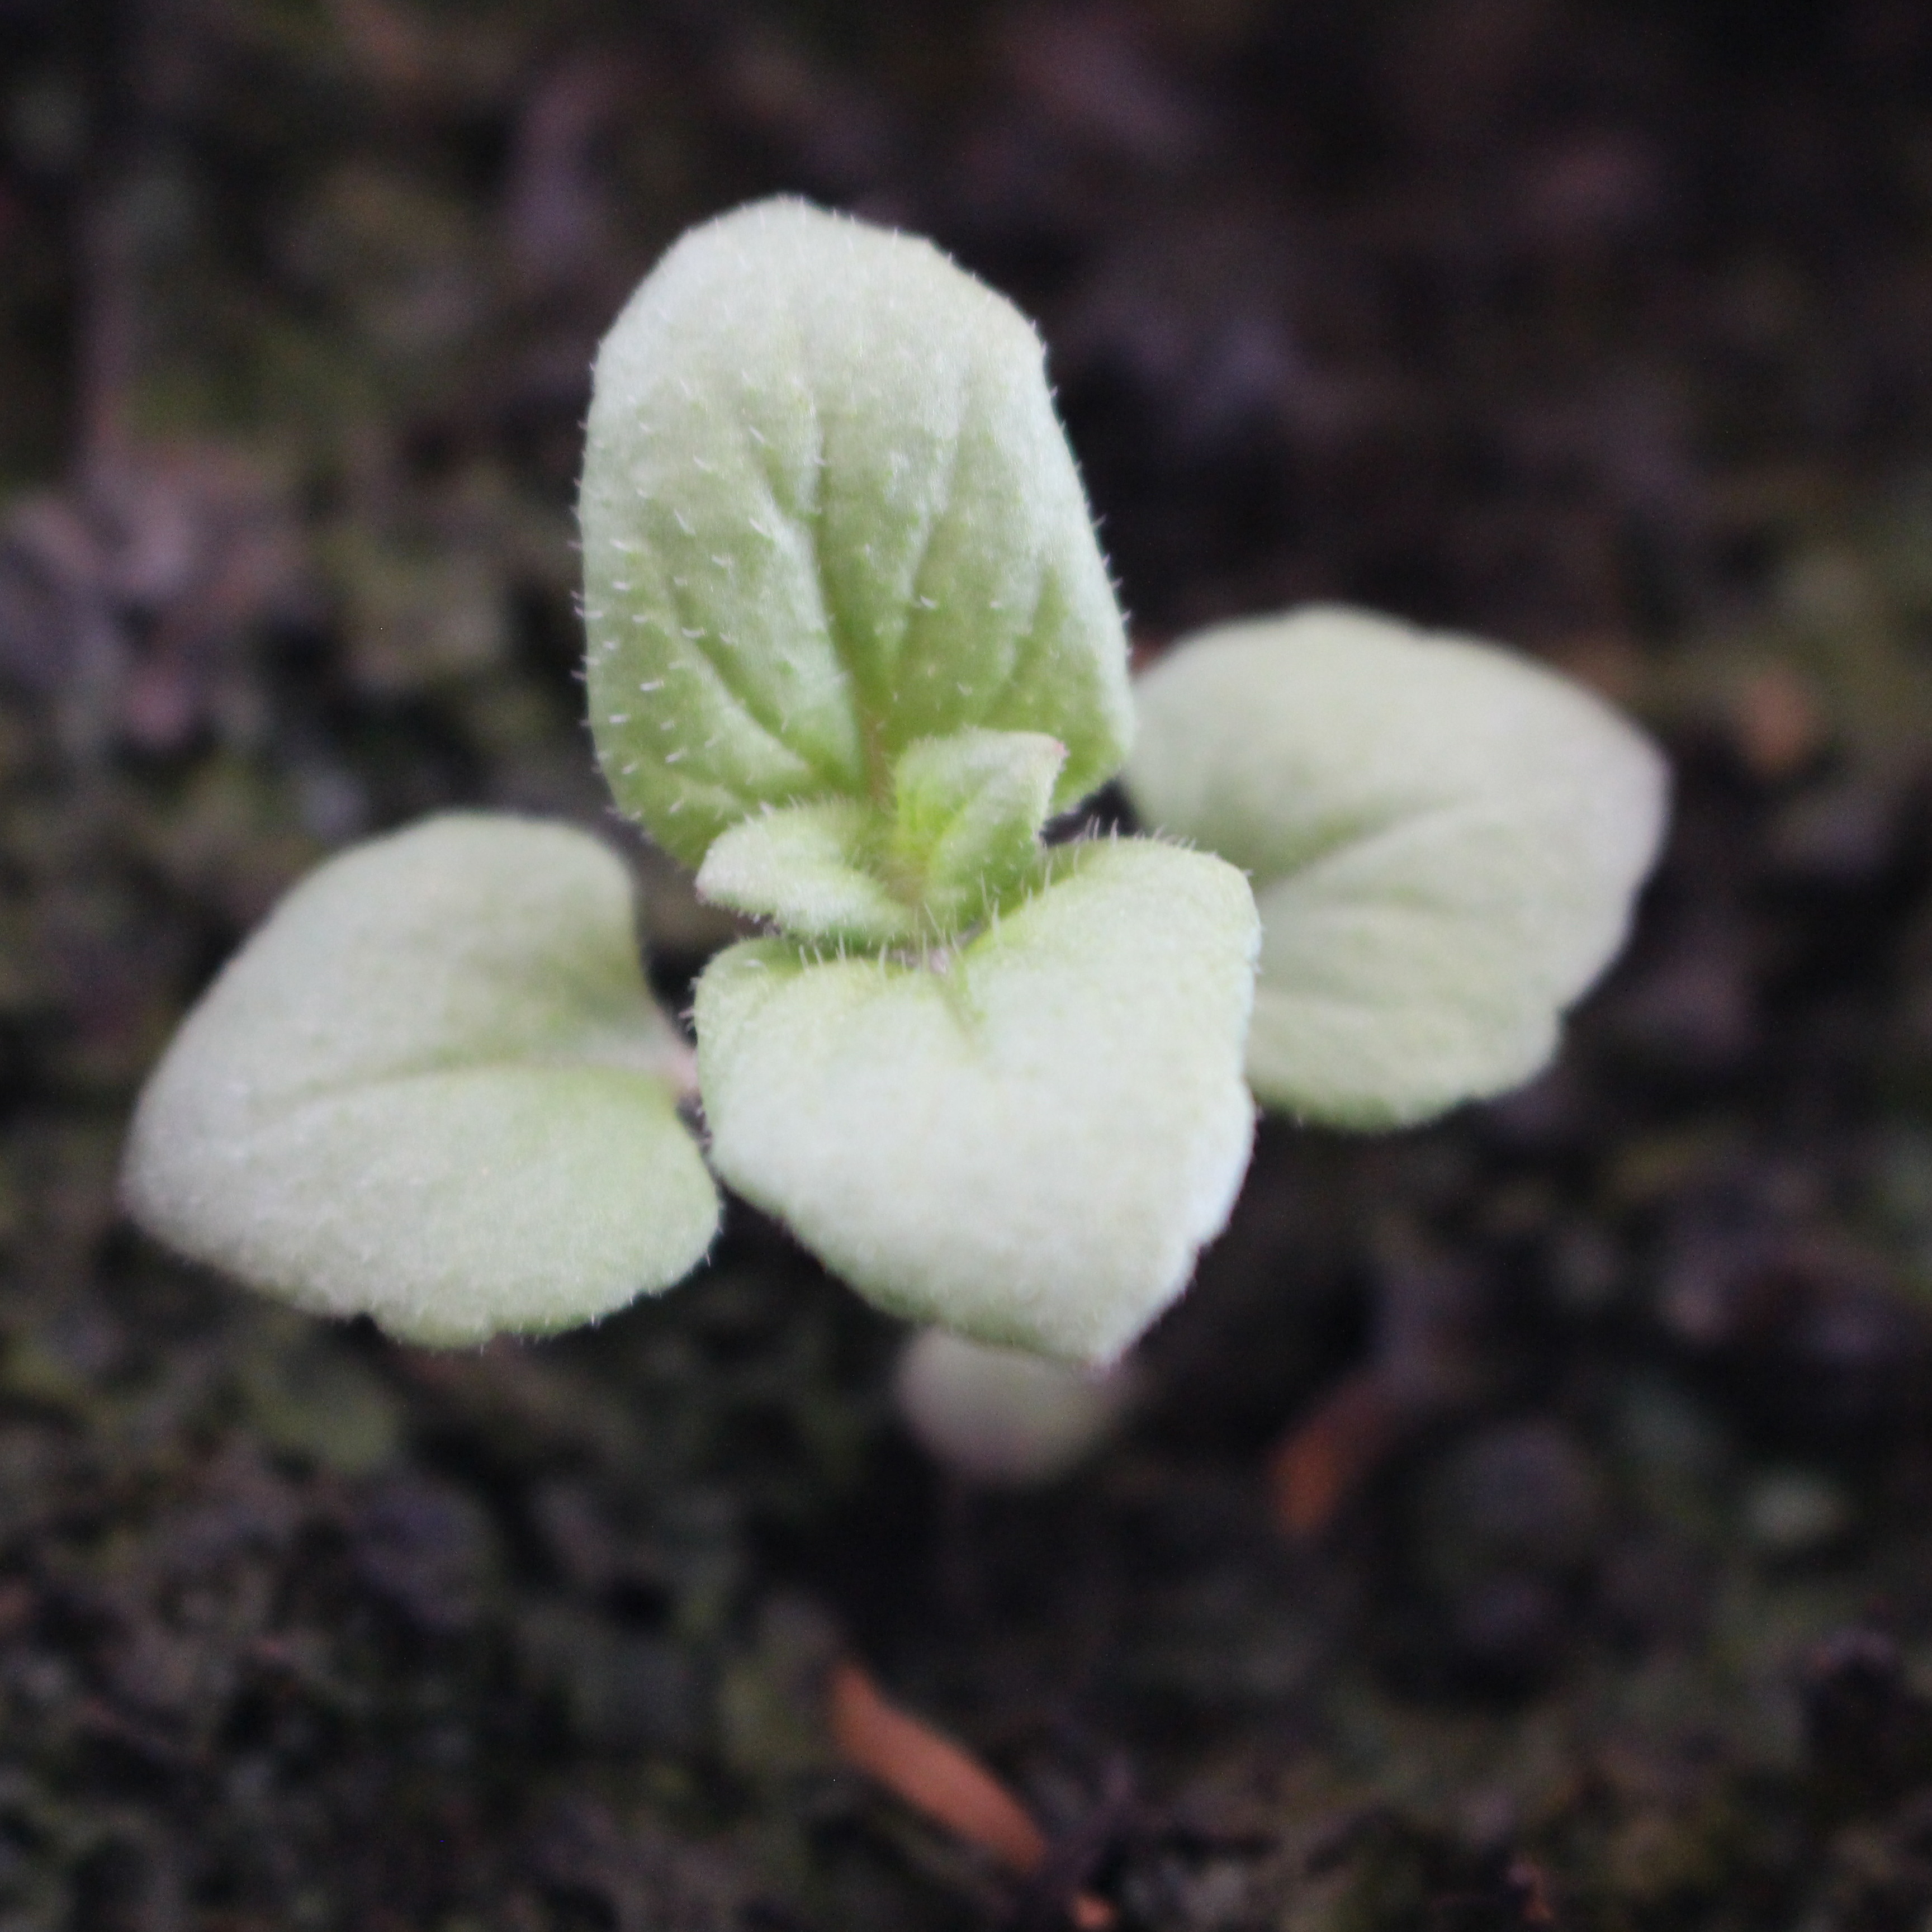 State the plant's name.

Veronica persica
